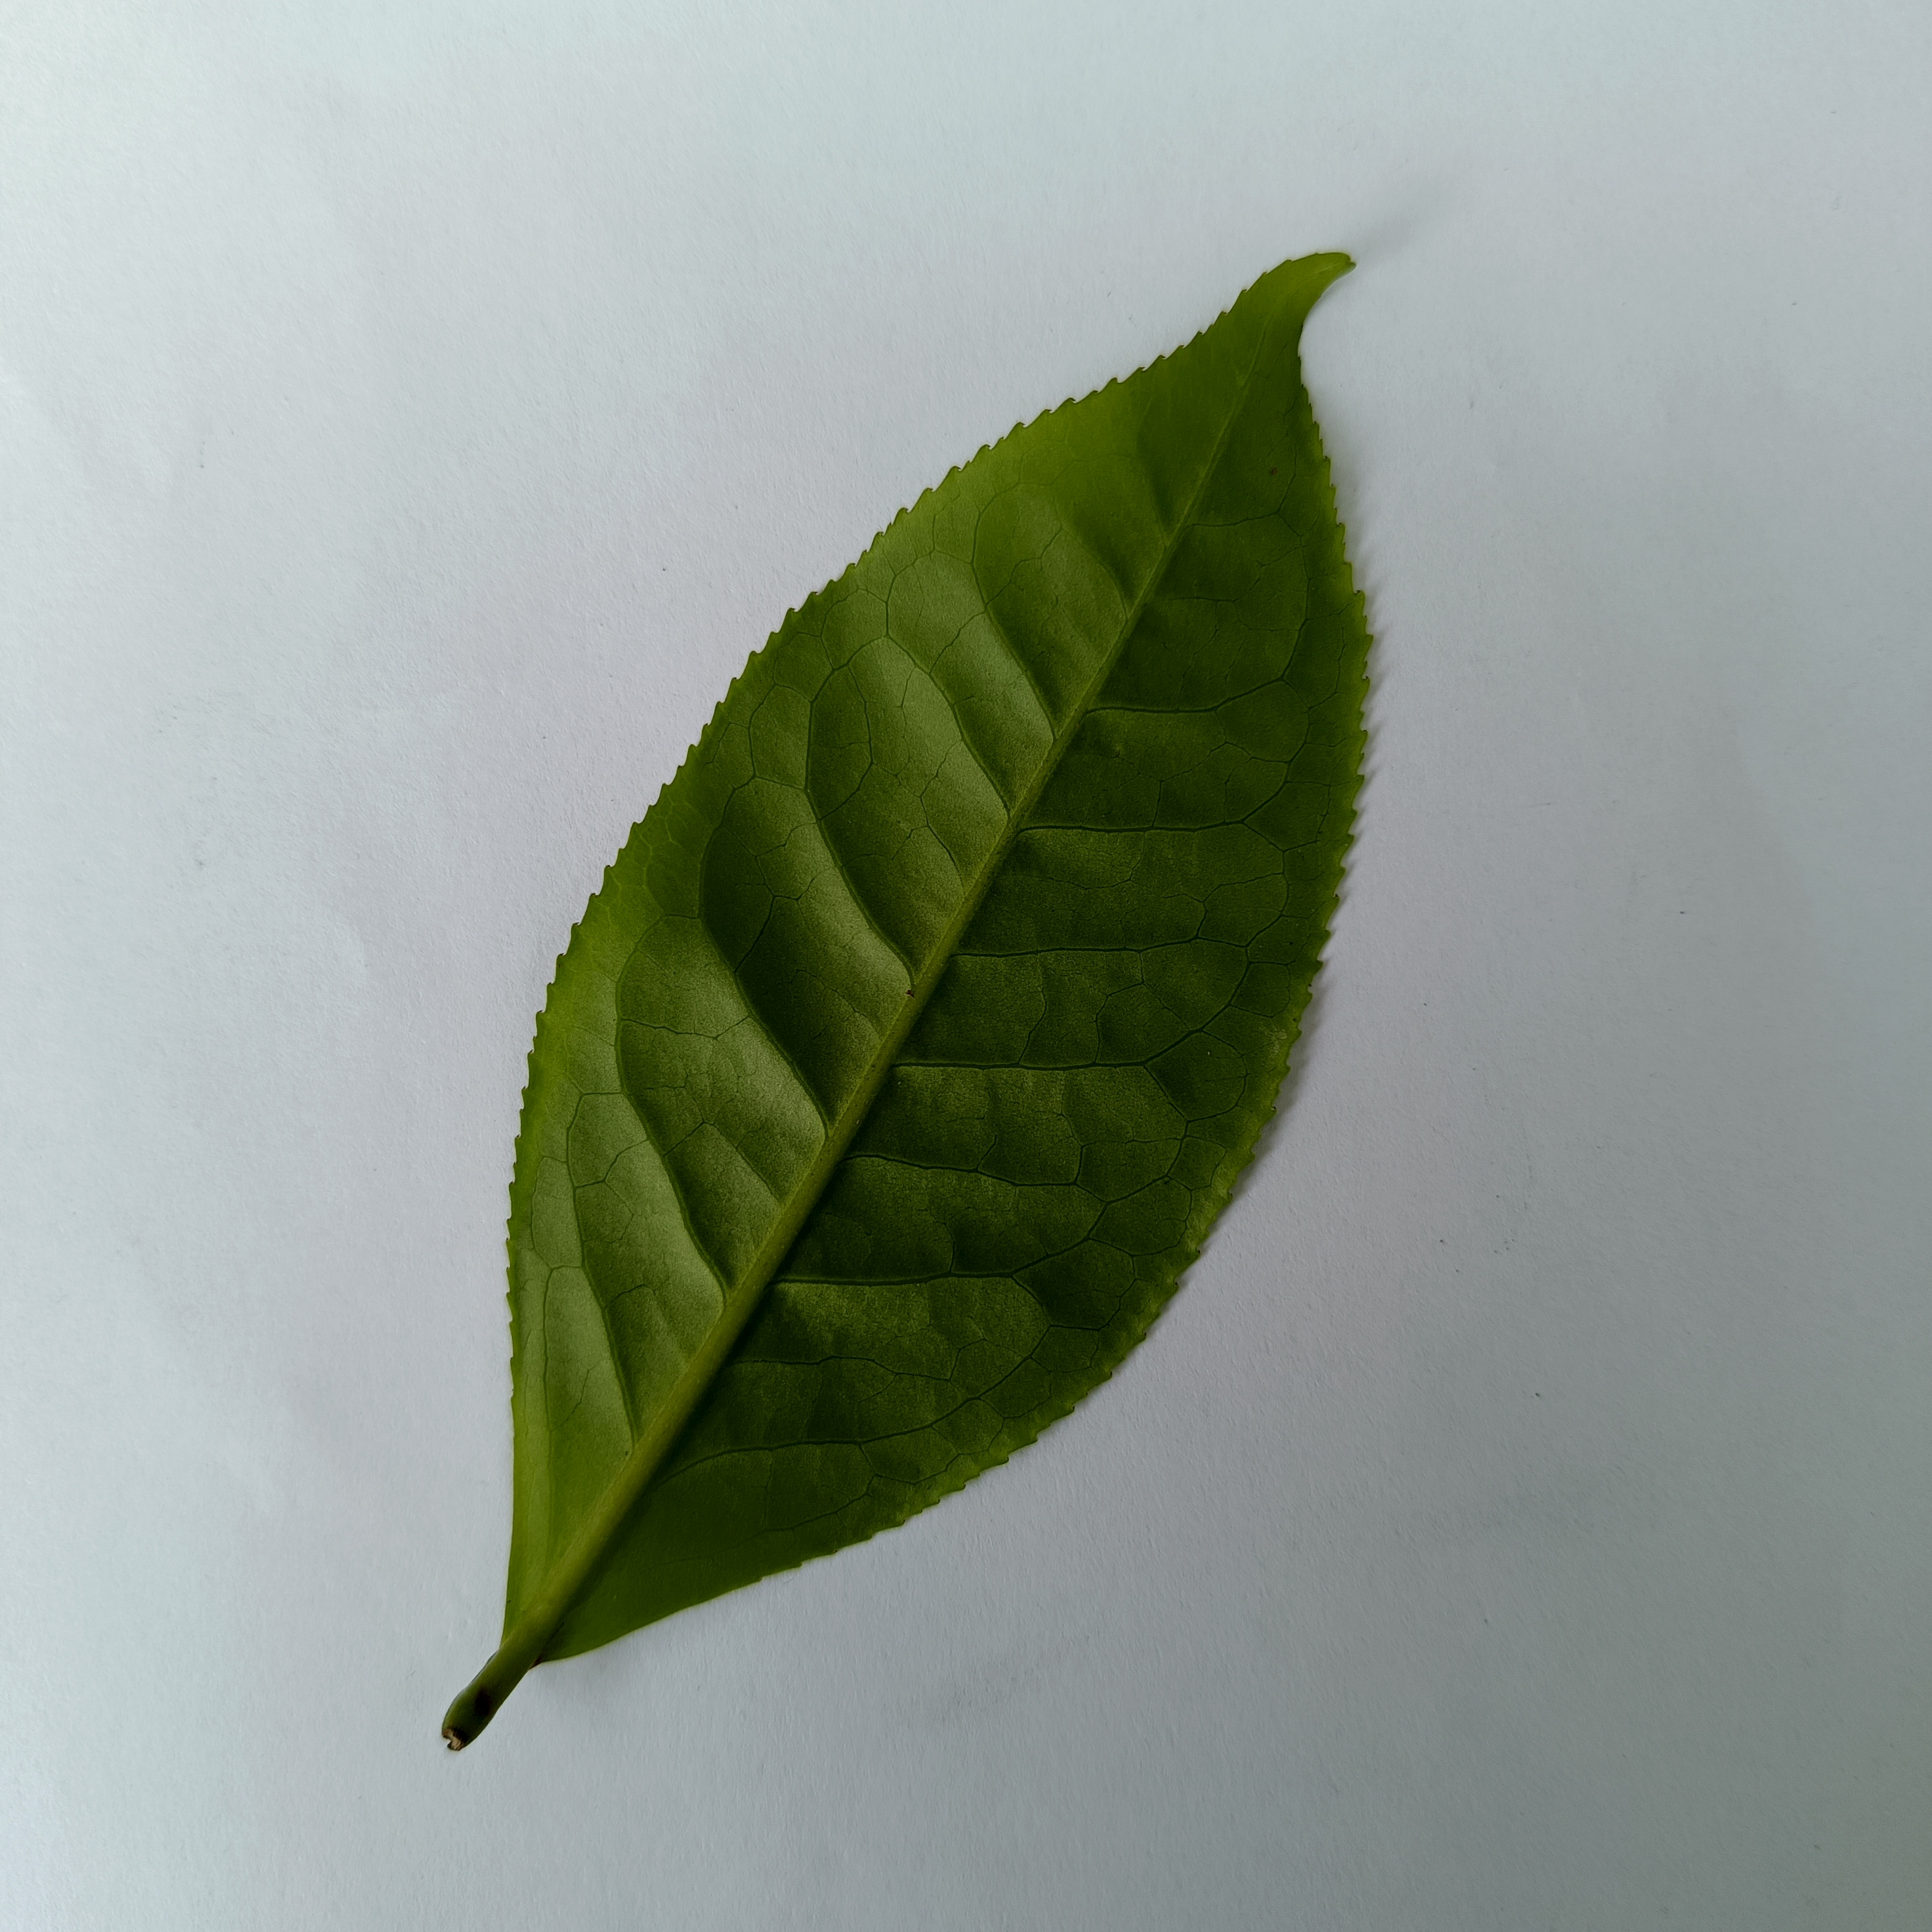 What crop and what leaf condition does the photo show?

tea, healthy
